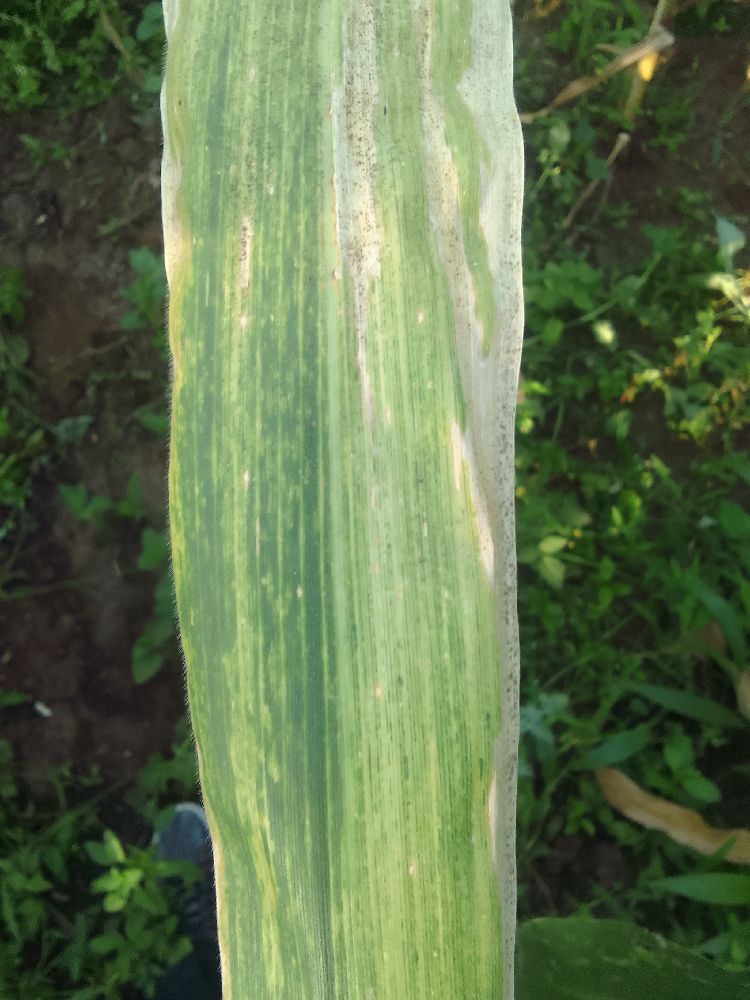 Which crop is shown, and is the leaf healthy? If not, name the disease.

maize, maize lethal necrosis
